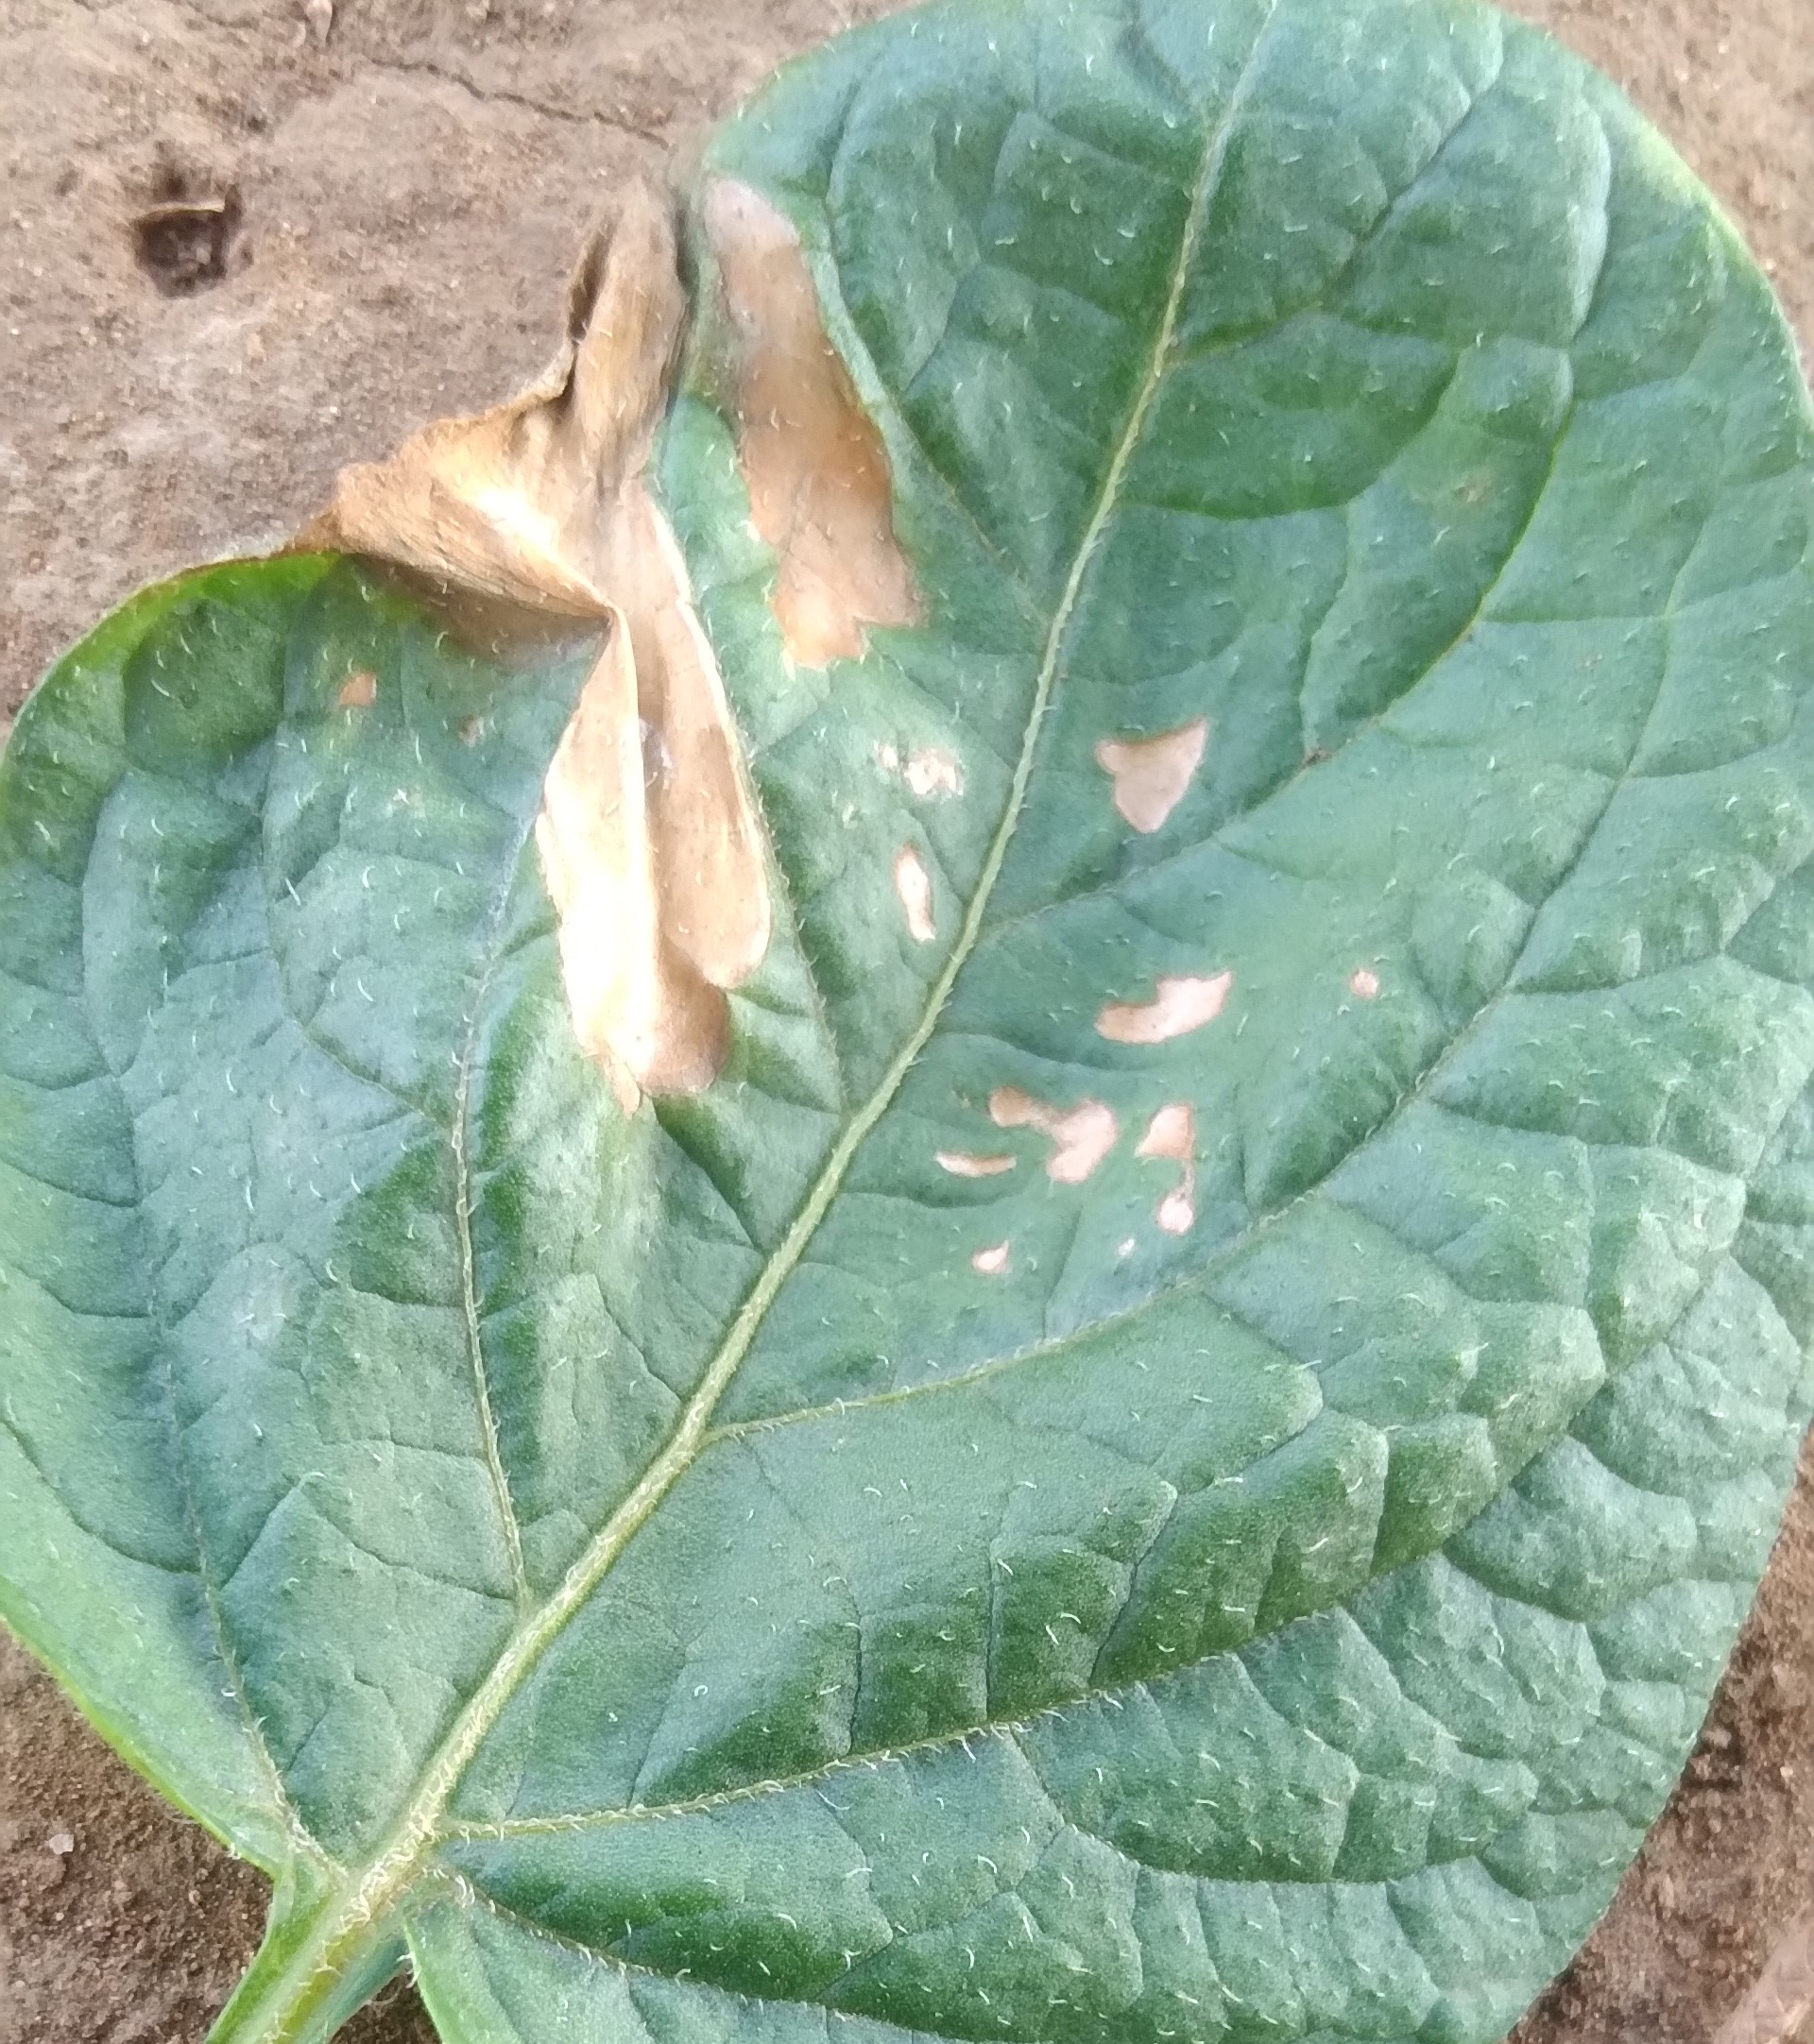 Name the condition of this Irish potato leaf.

early blight
